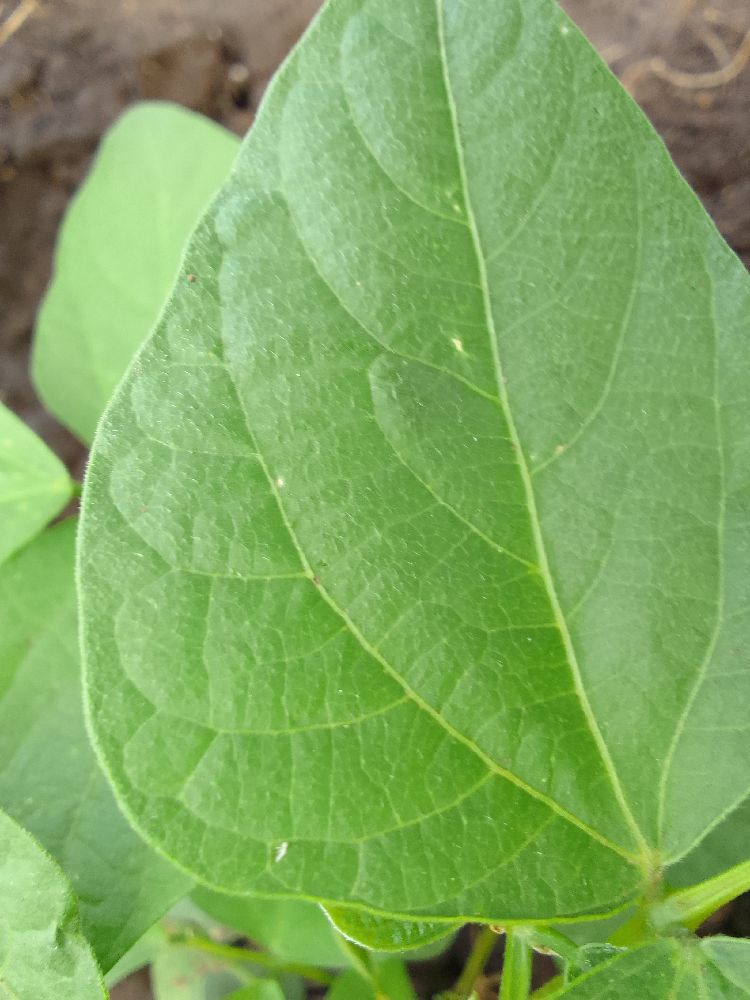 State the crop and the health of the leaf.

common bean, healthy
